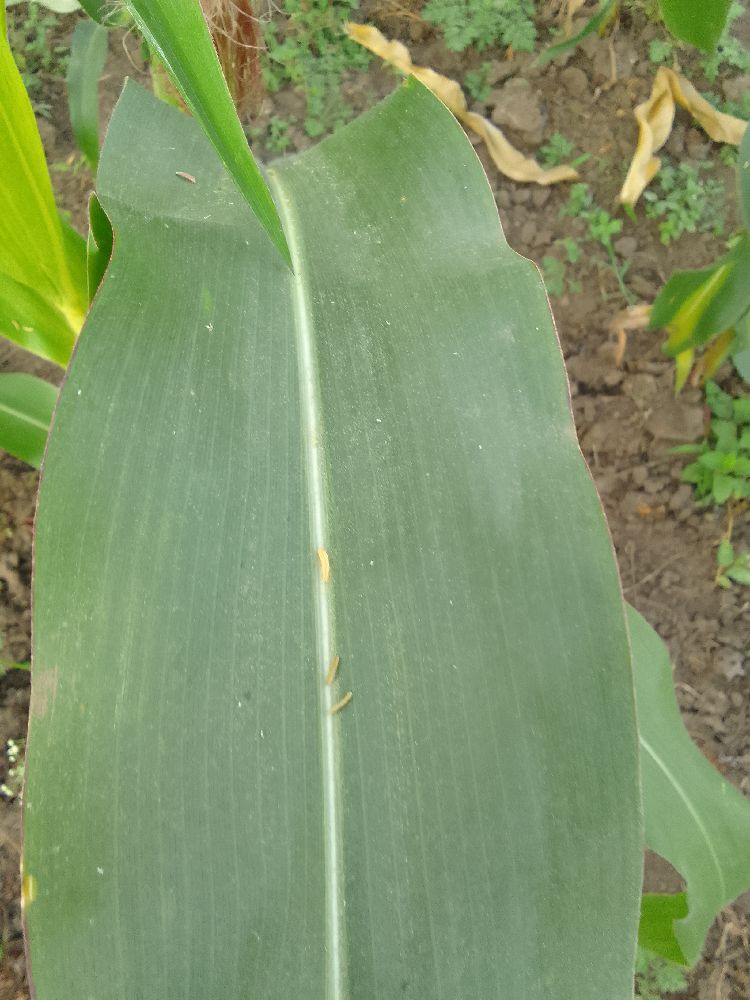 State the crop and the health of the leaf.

maize, healthy
